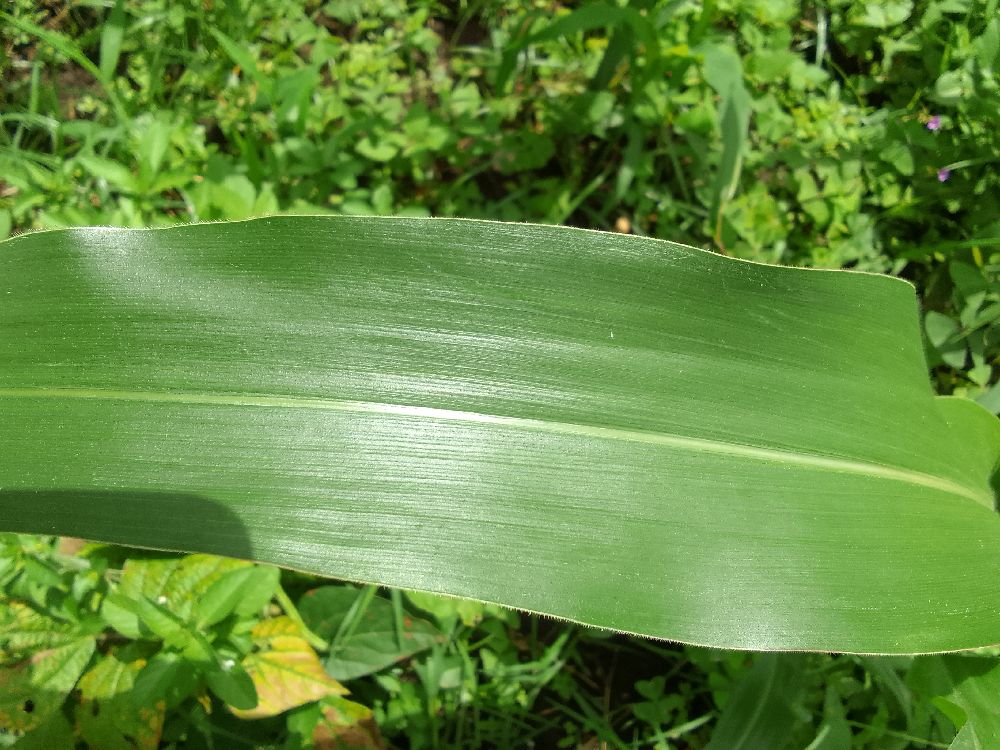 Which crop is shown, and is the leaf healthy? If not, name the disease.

maize, healthy
